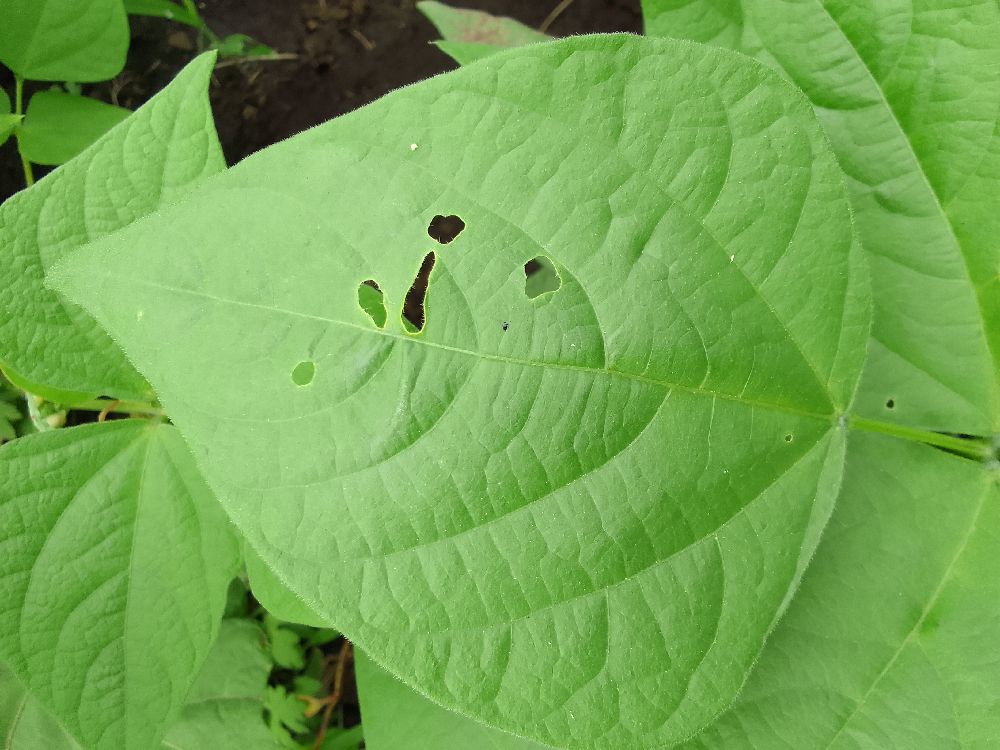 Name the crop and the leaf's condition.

common bean, healthy
